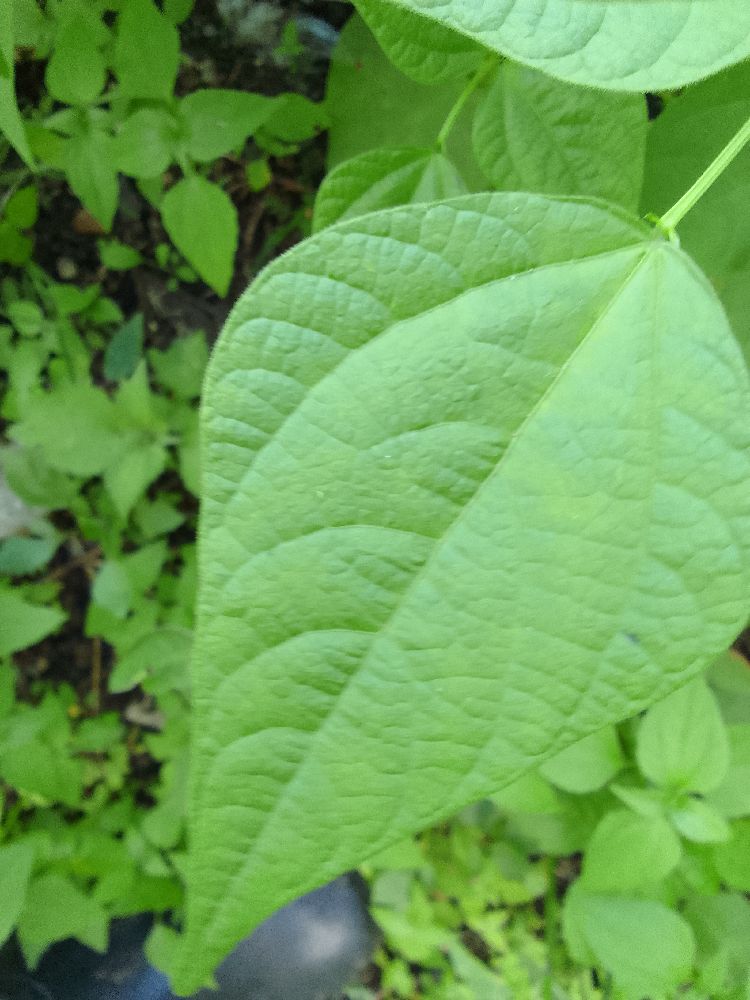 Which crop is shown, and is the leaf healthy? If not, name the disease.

common bean, healthy
